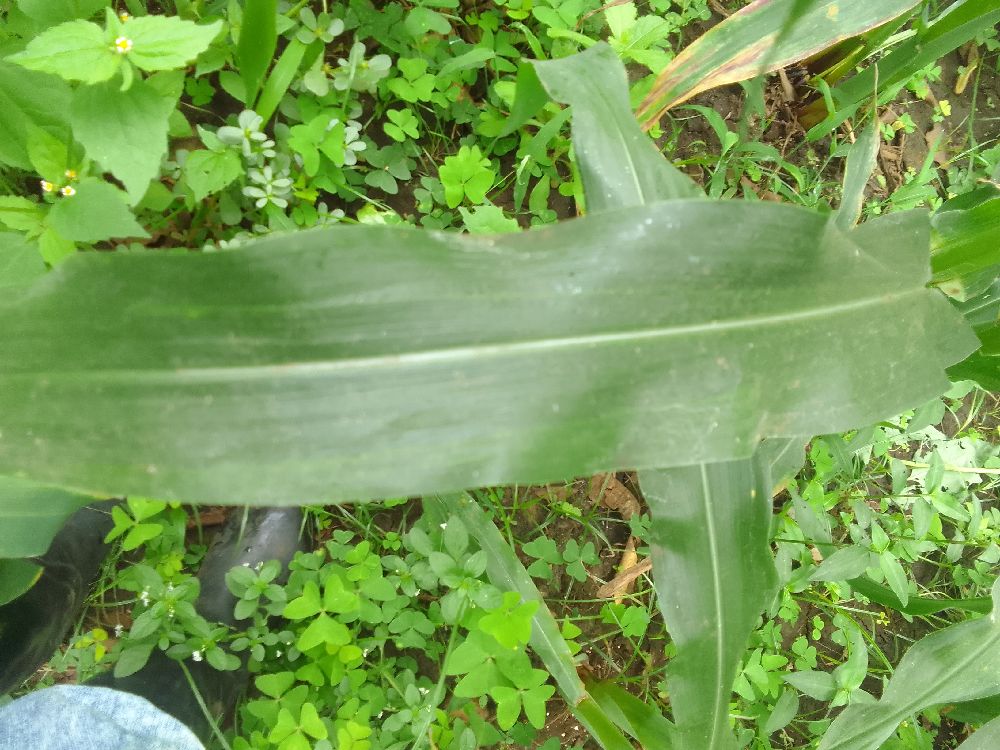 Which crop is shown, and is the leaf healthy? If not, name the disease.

maize, healthy
